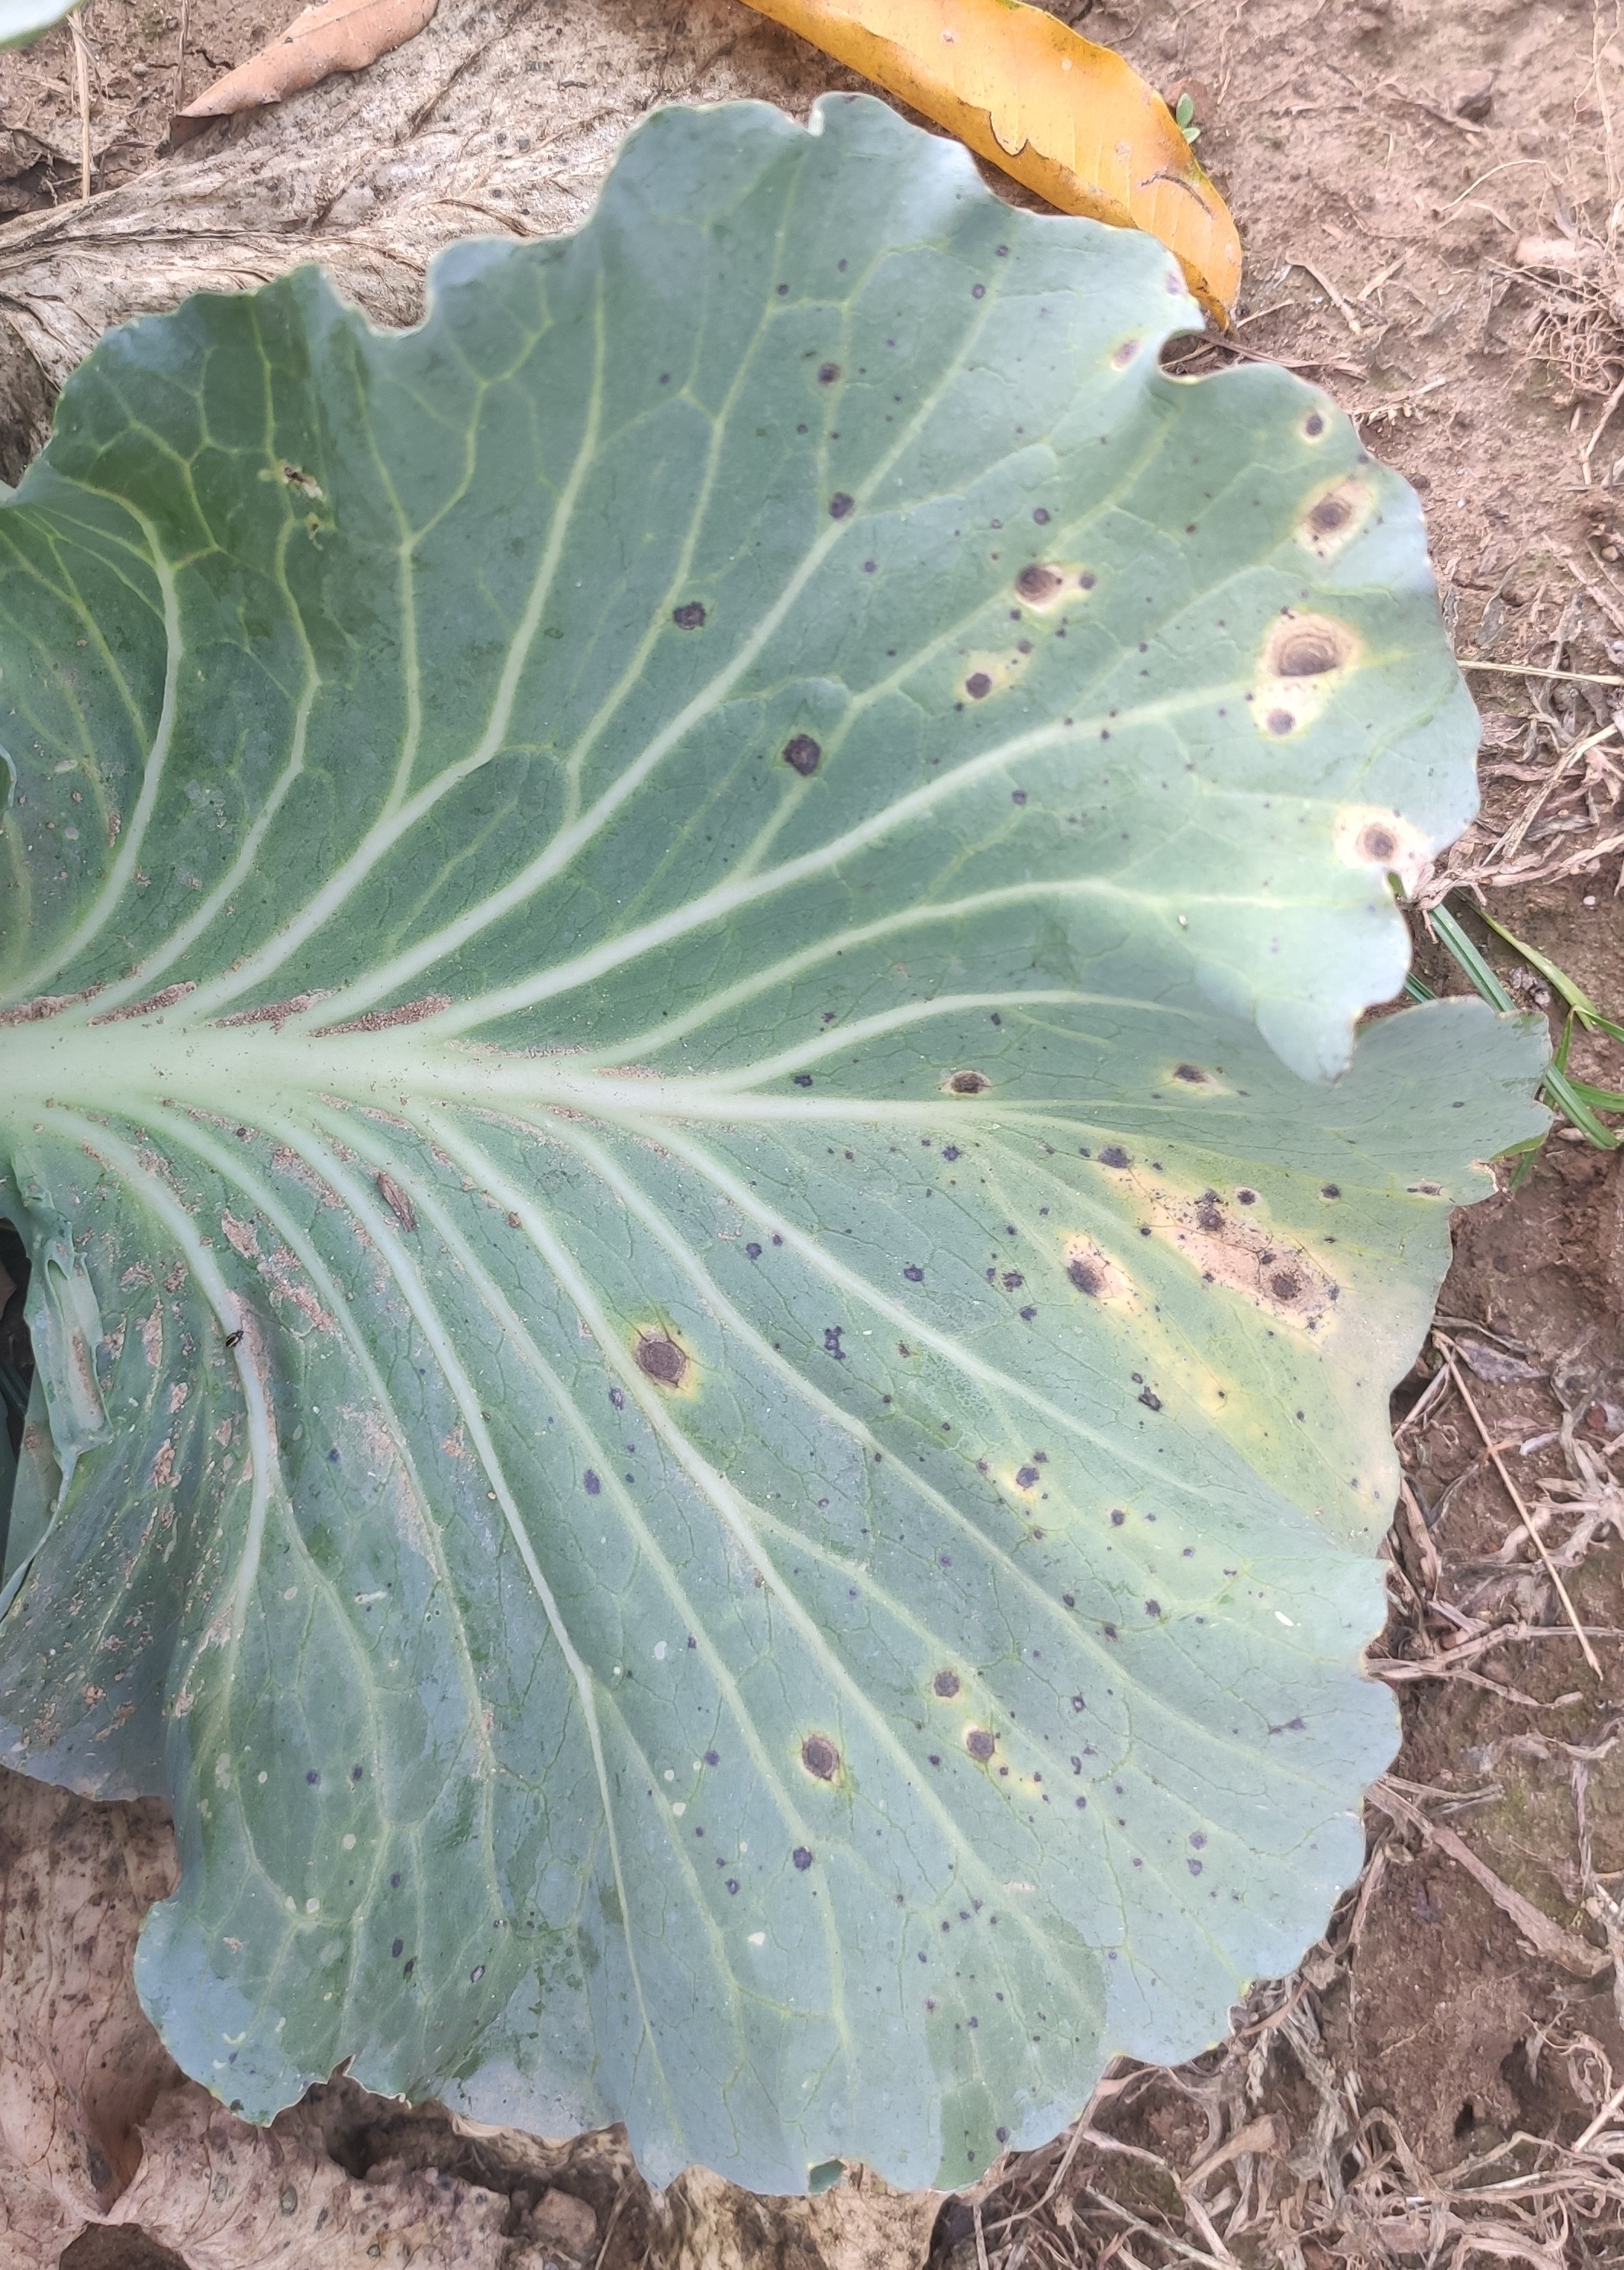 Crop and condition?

cabbage, alternaria
